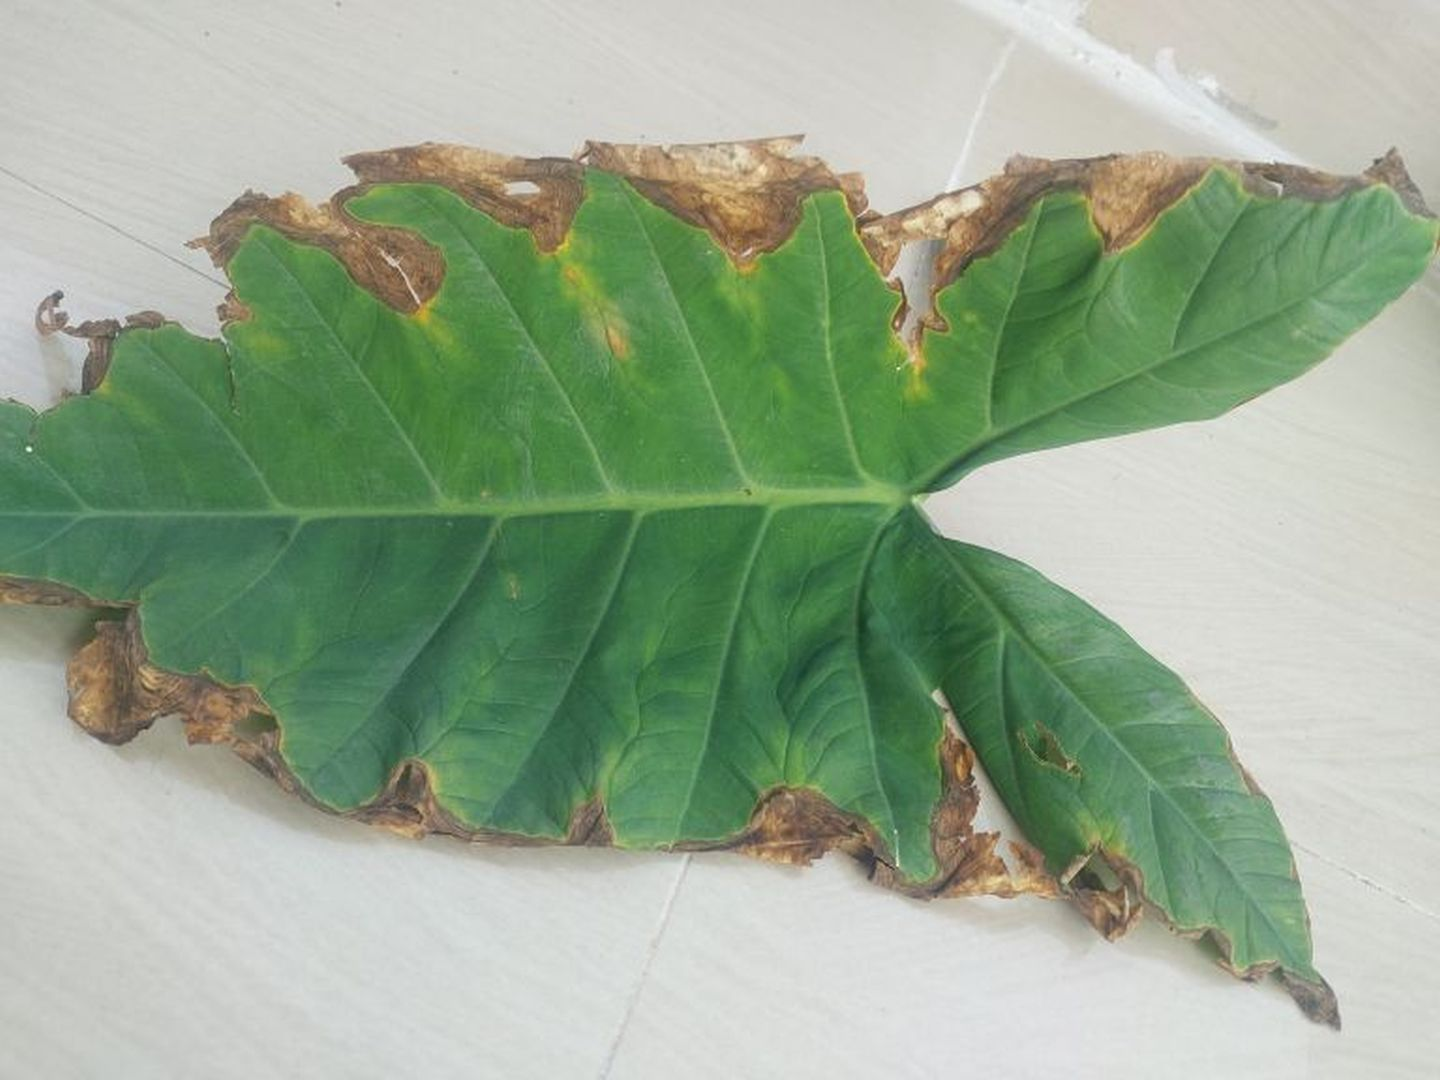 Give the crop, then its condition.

taro, leaf blight
